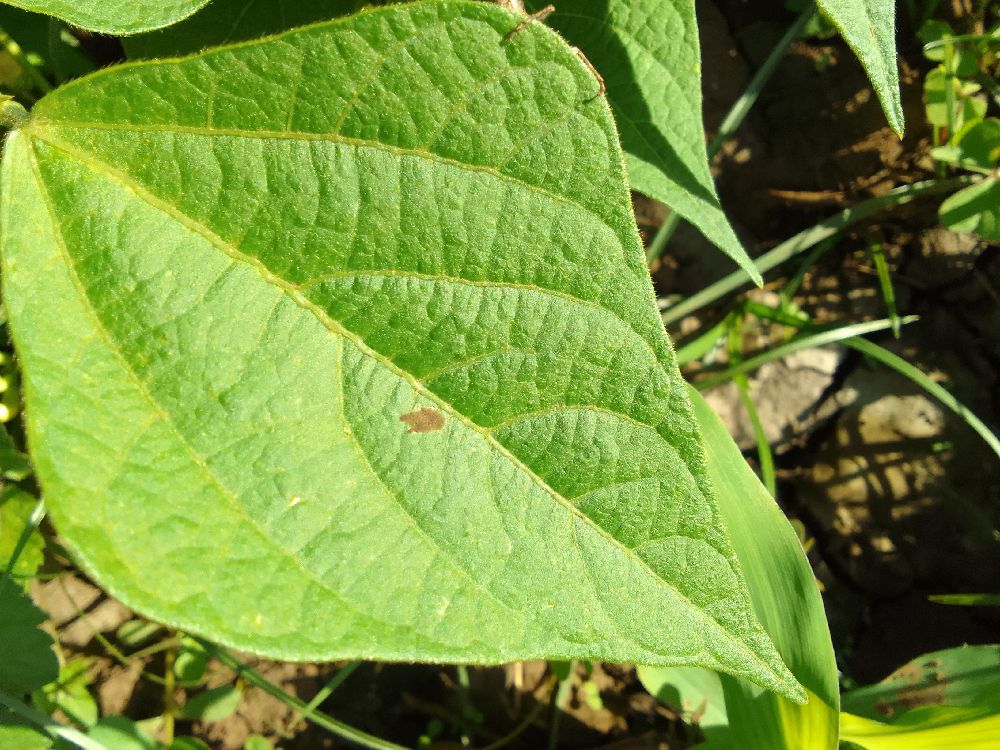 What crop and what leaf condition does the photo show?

common bean, healthy
